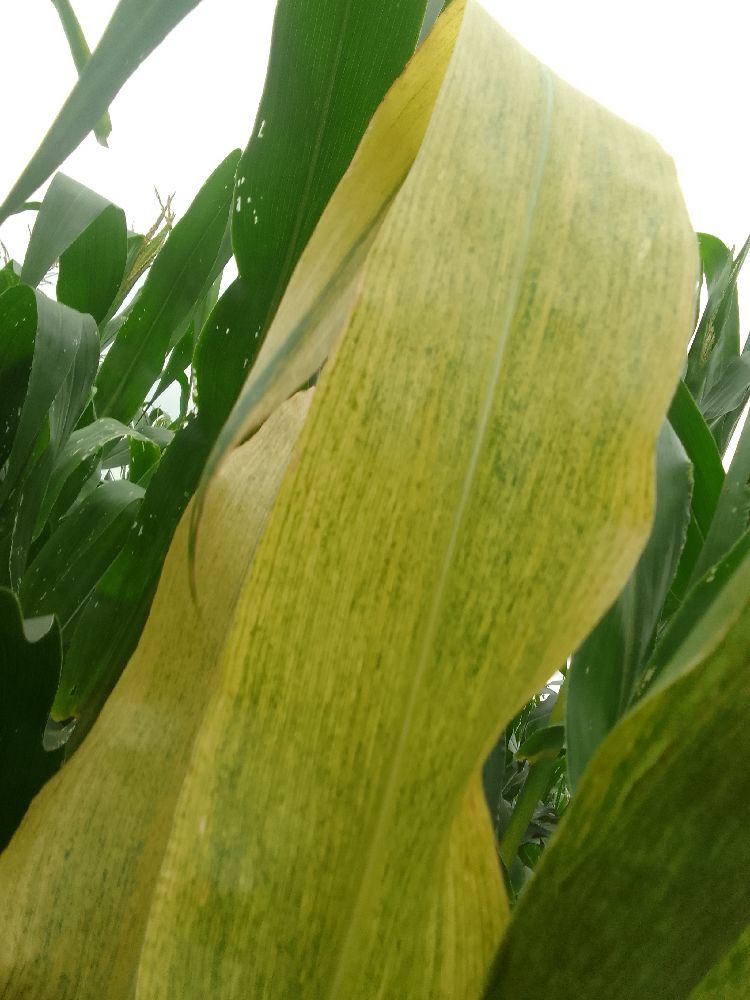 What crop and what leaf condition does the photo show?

maize, maize lethal necrosis
